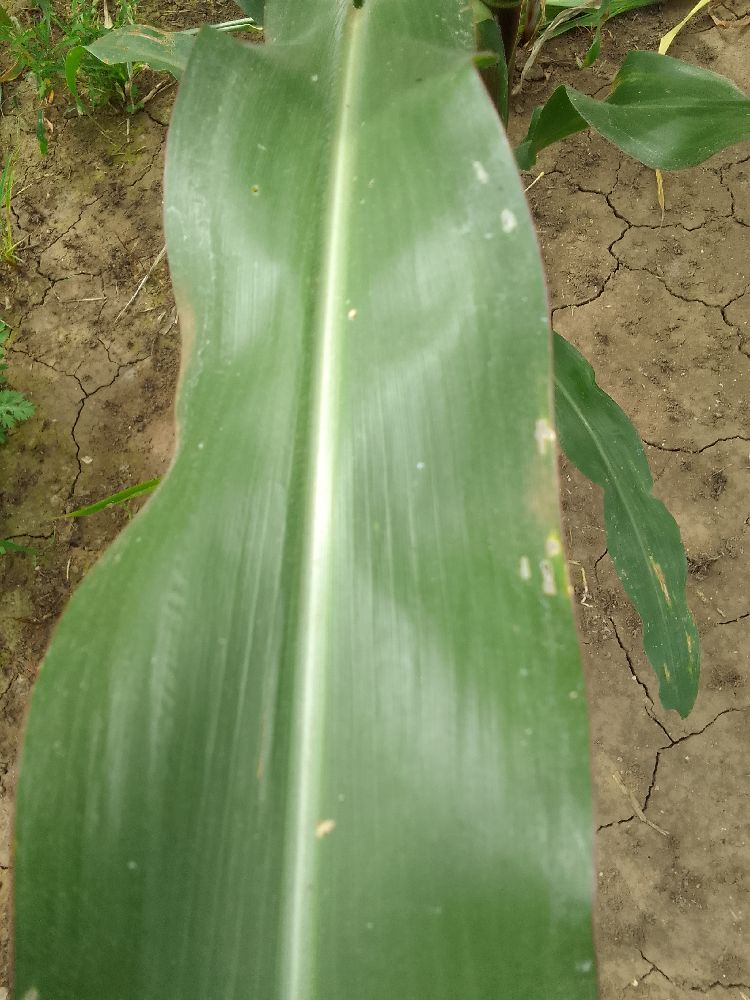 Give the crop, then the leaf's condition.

maize, healthy
